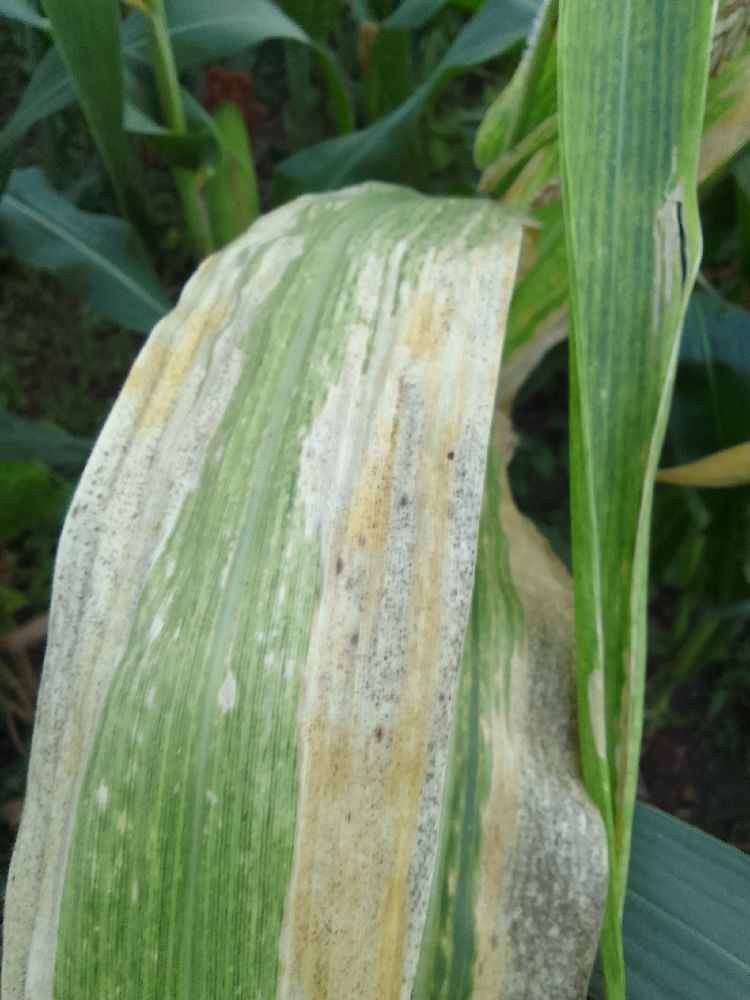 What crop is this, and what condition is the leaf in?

maize, maize lethal necrosis
